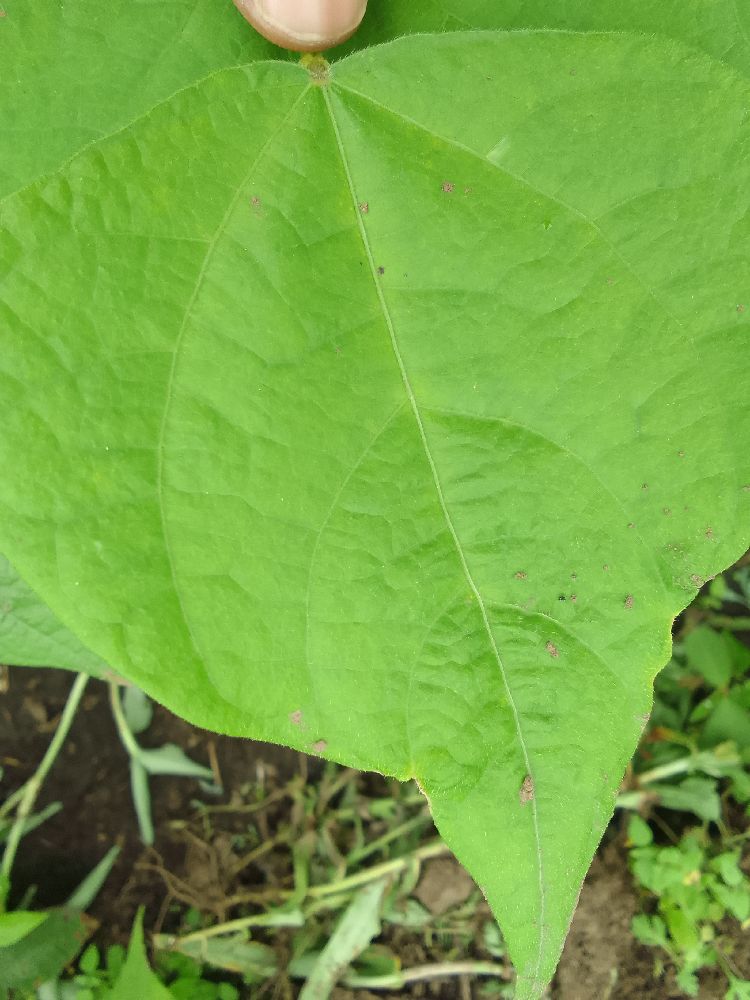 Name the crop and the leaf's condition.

common bean, healthy
